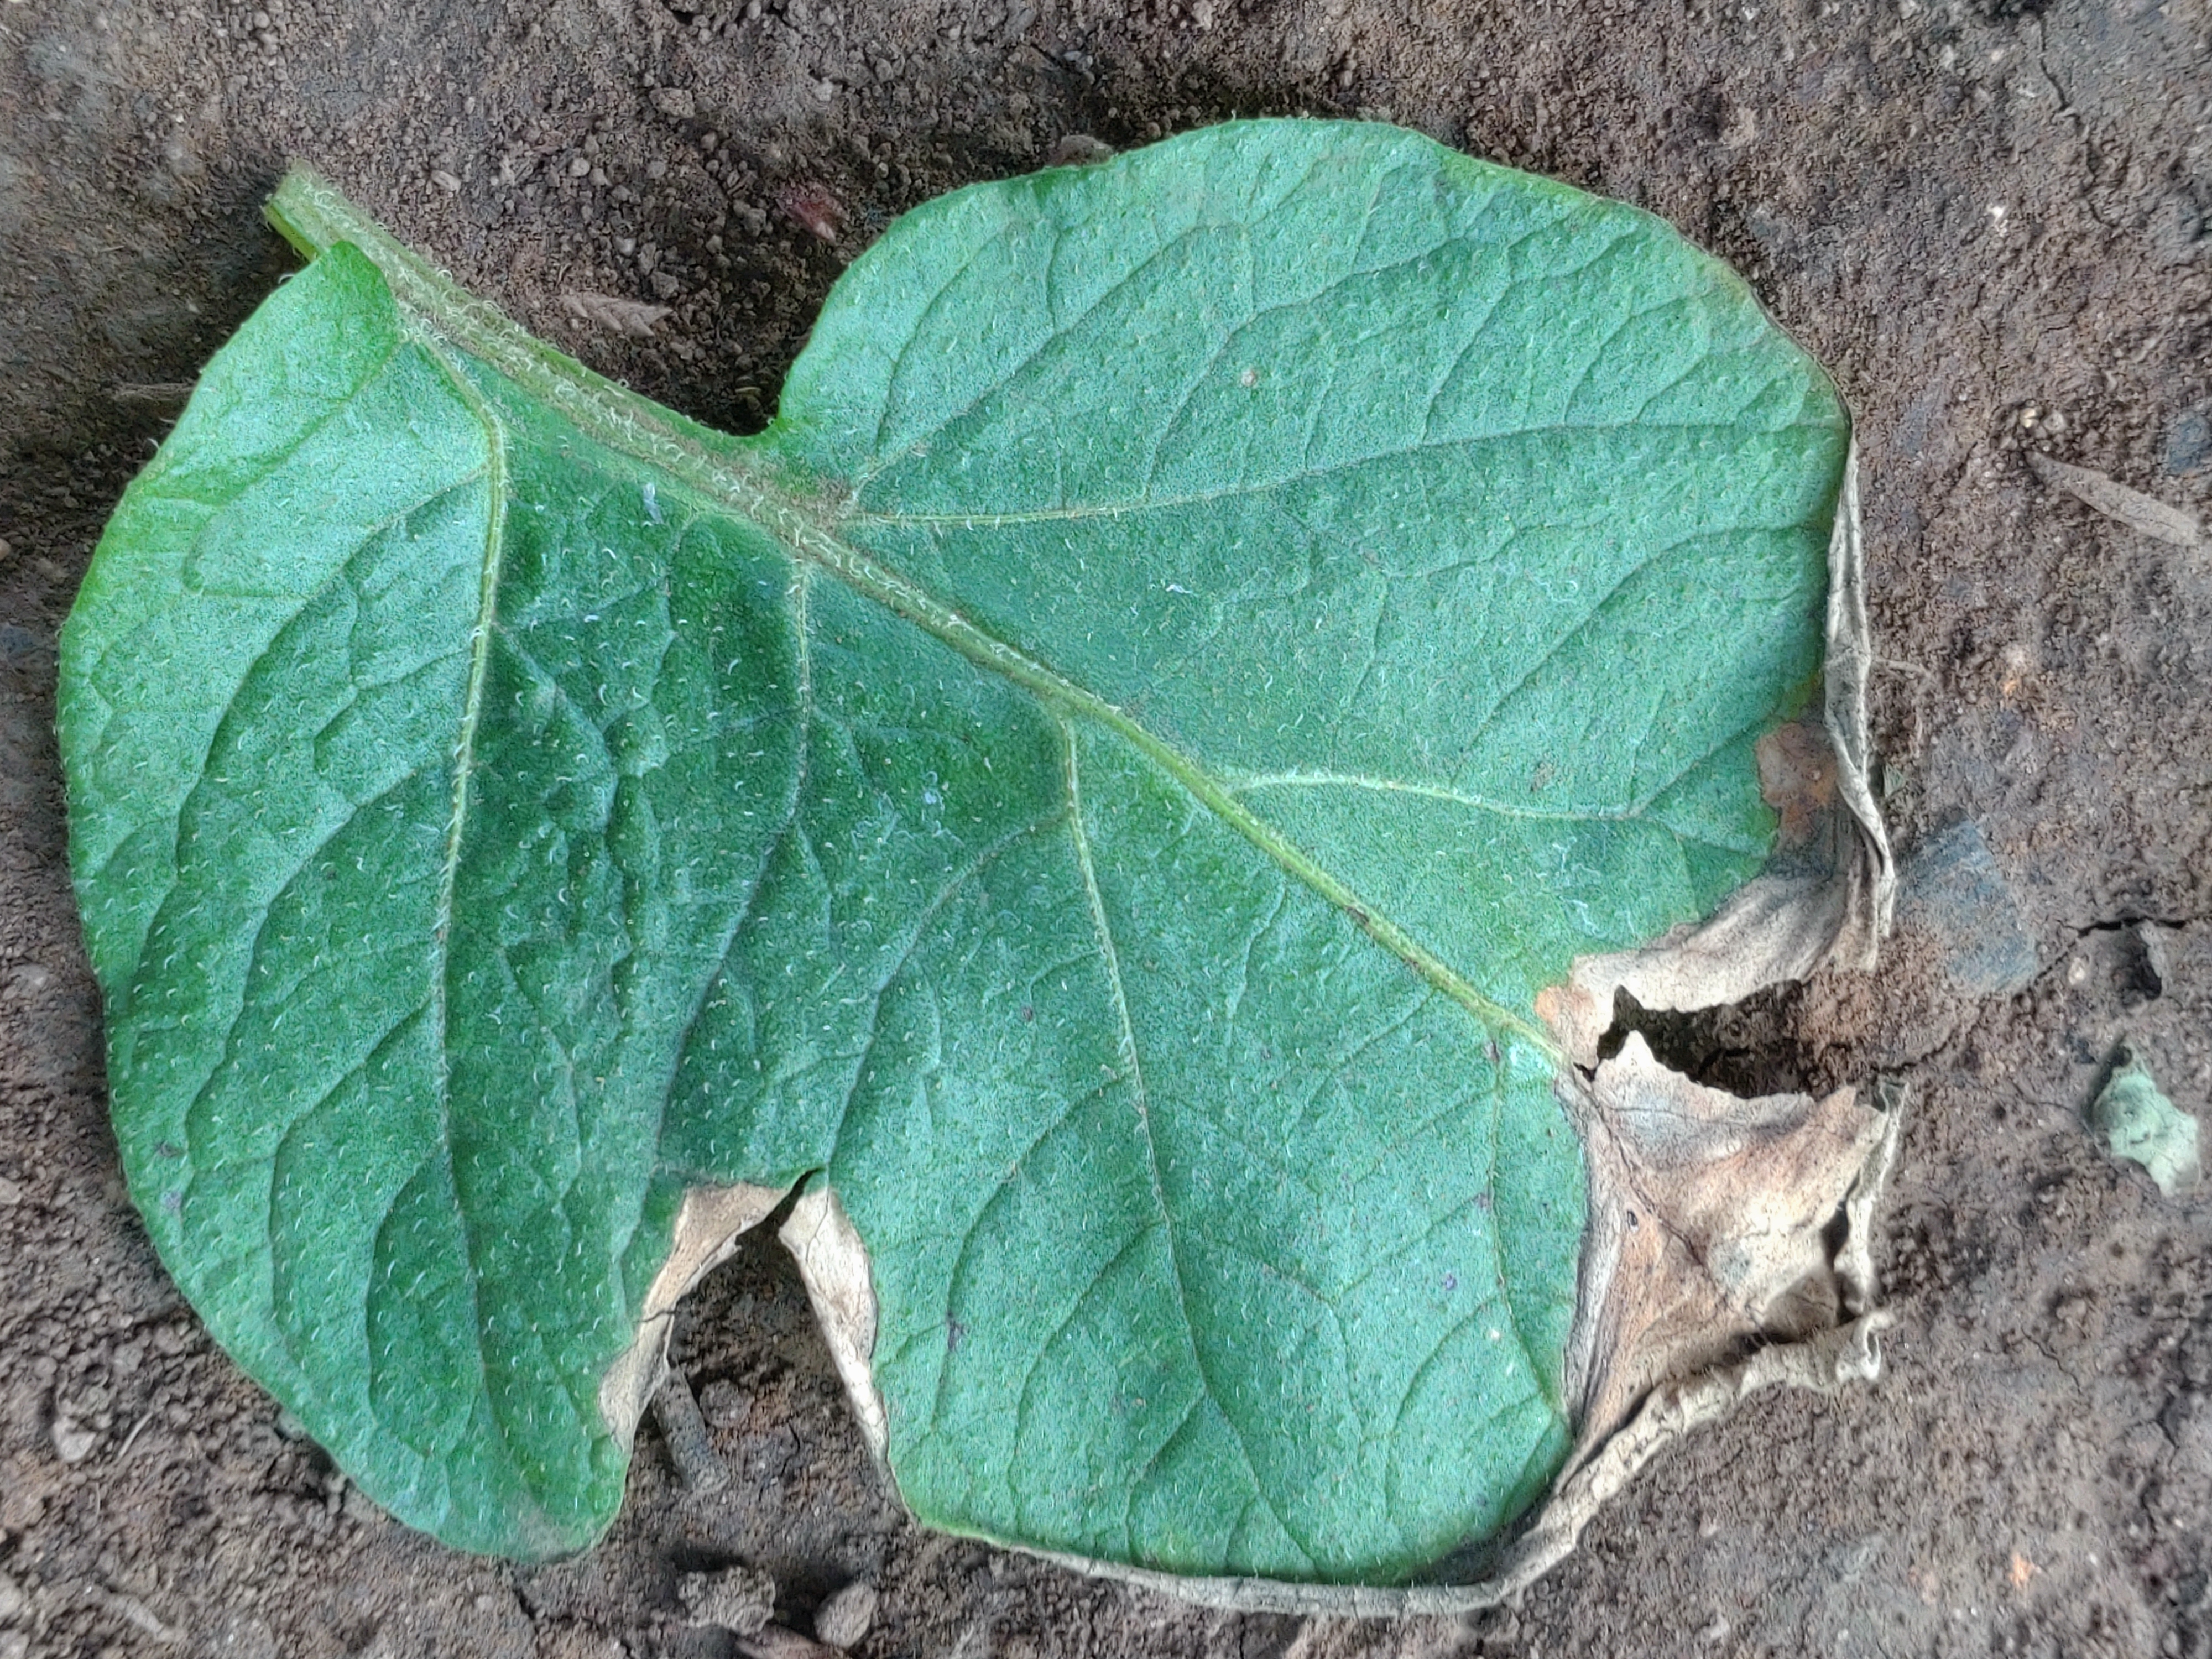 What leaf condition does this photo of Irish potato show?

early blight
